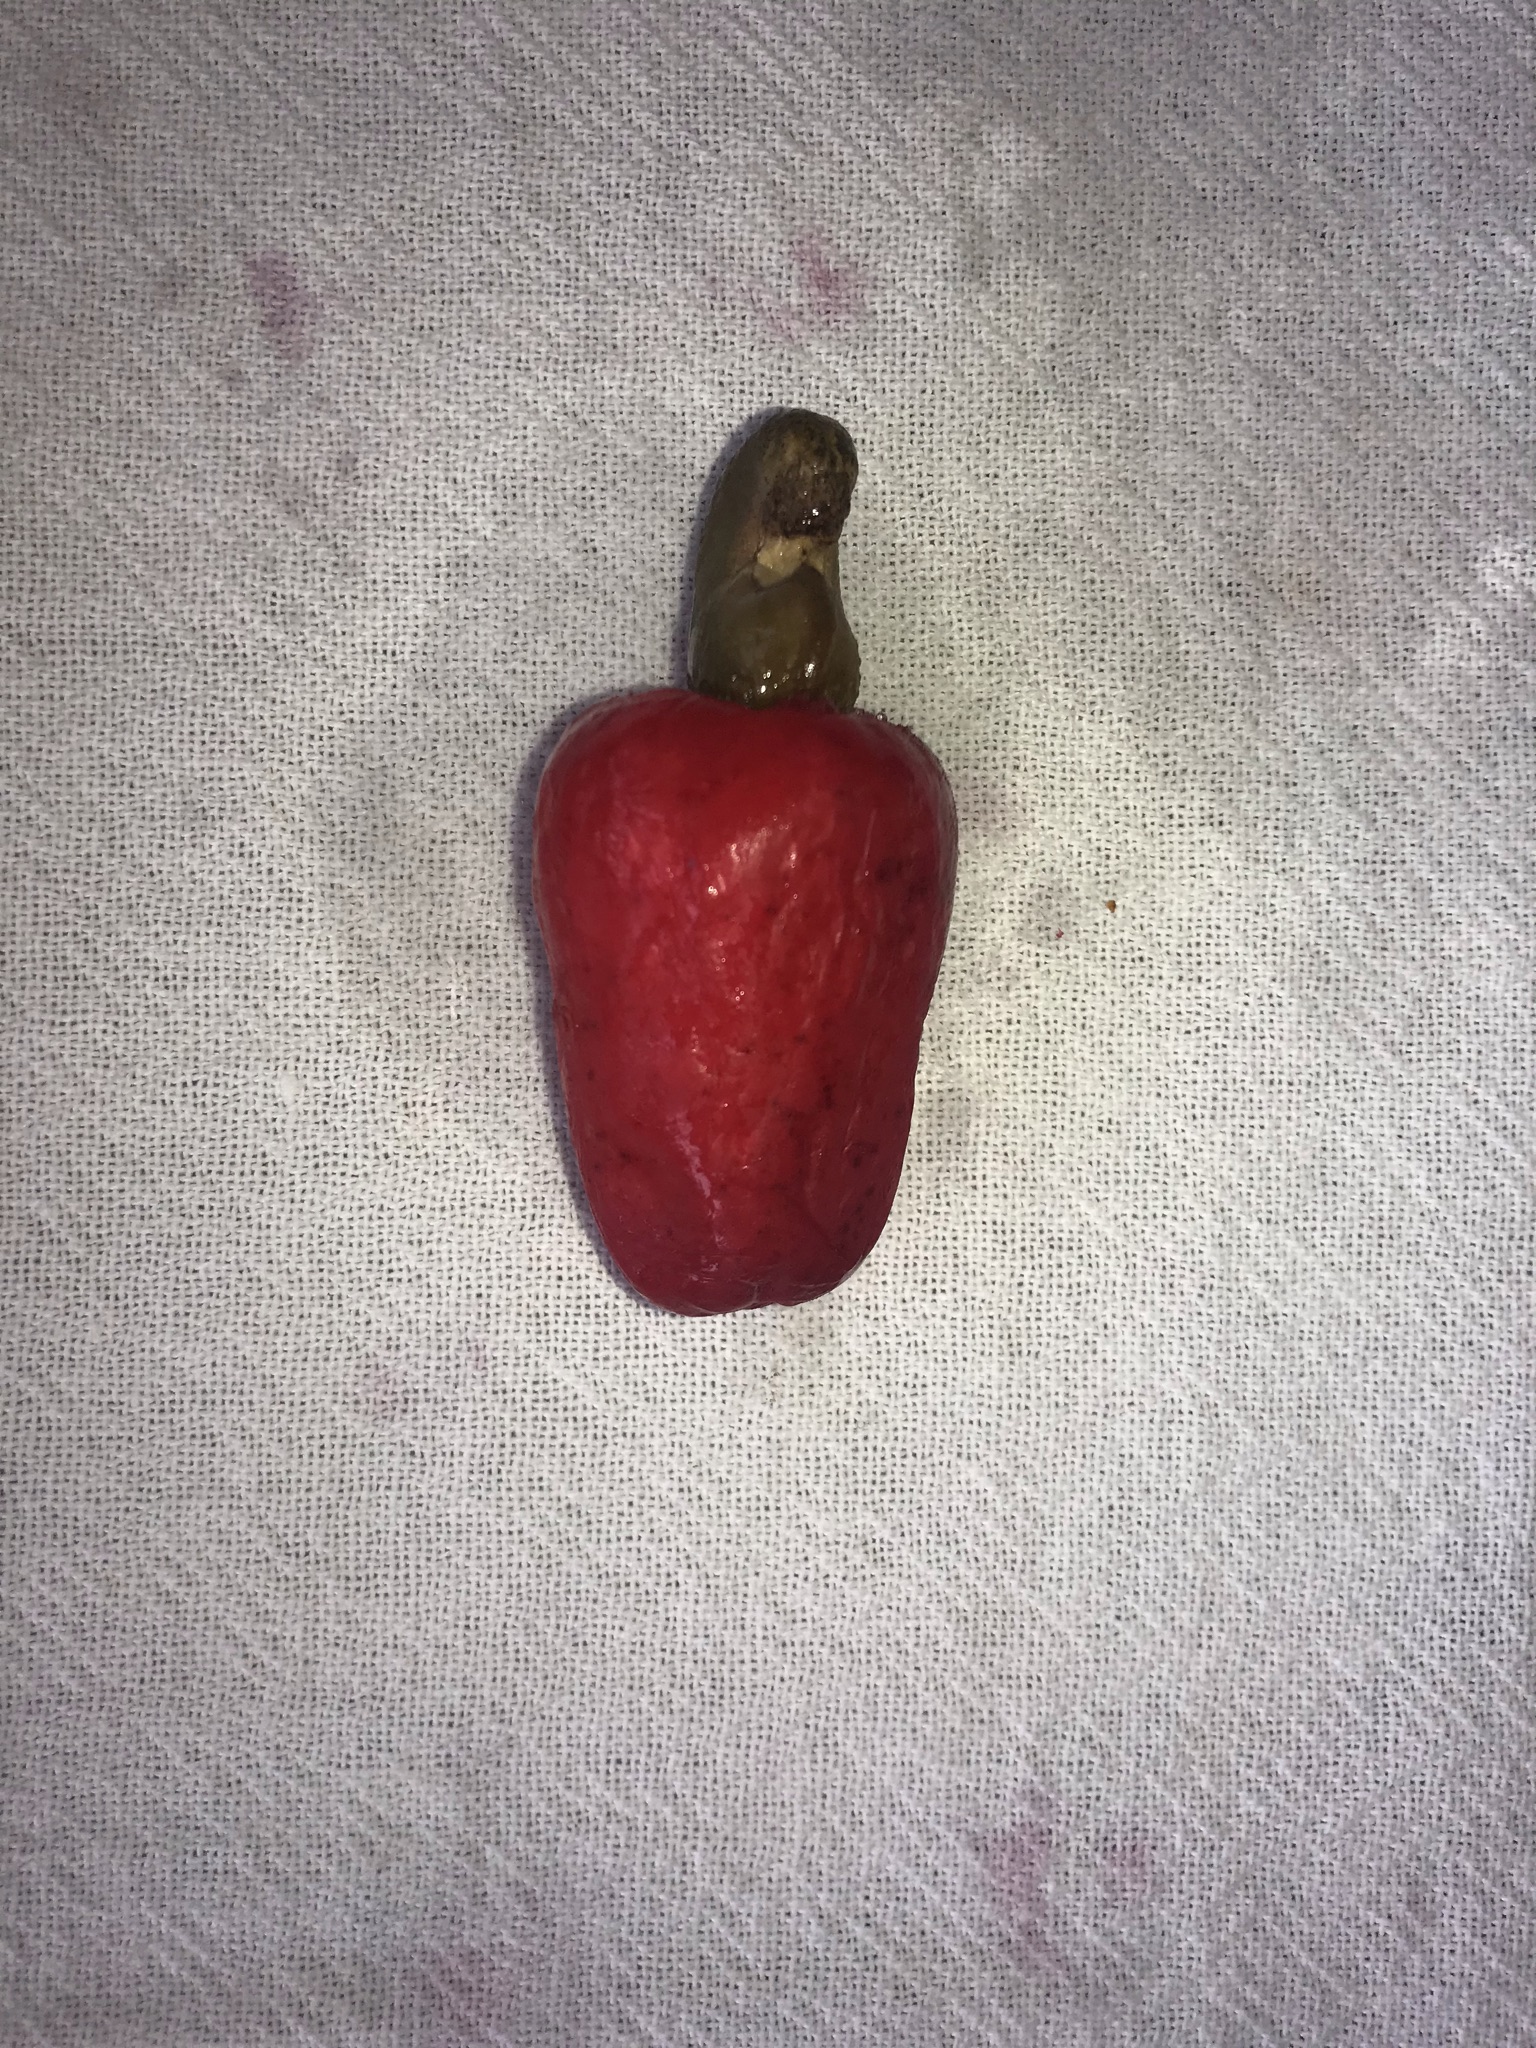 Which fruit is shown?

caju vermelho
